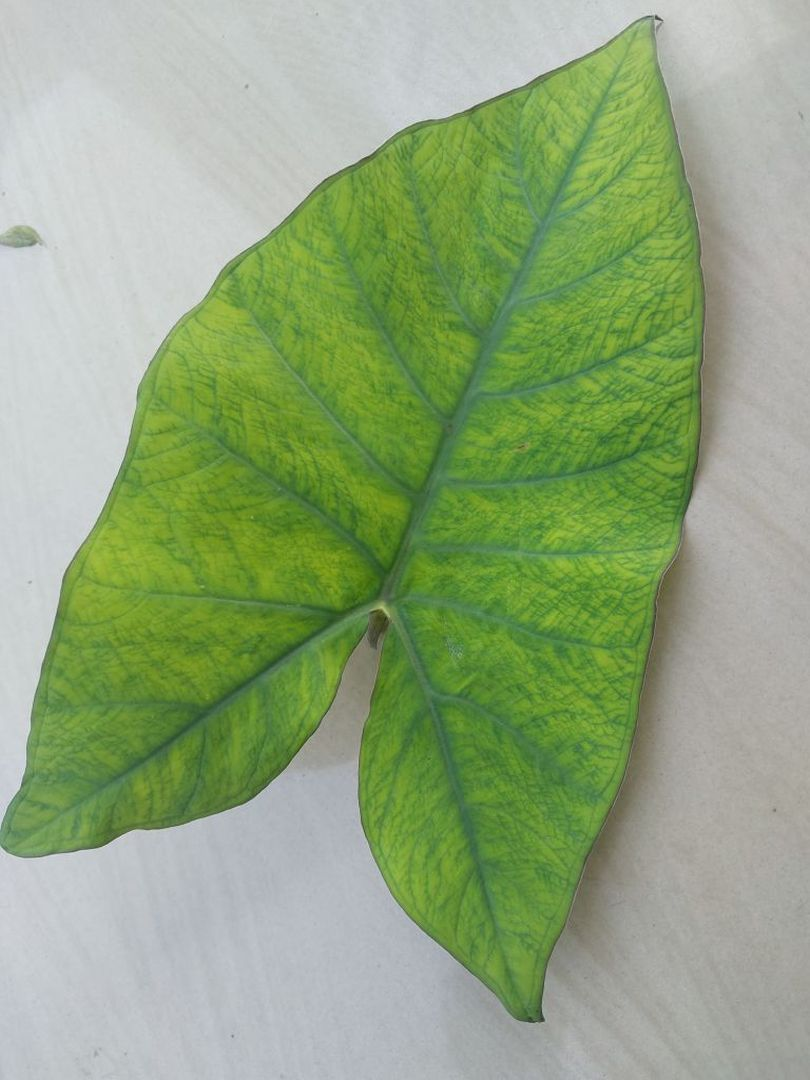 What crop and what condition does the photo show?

taro, mosaic
